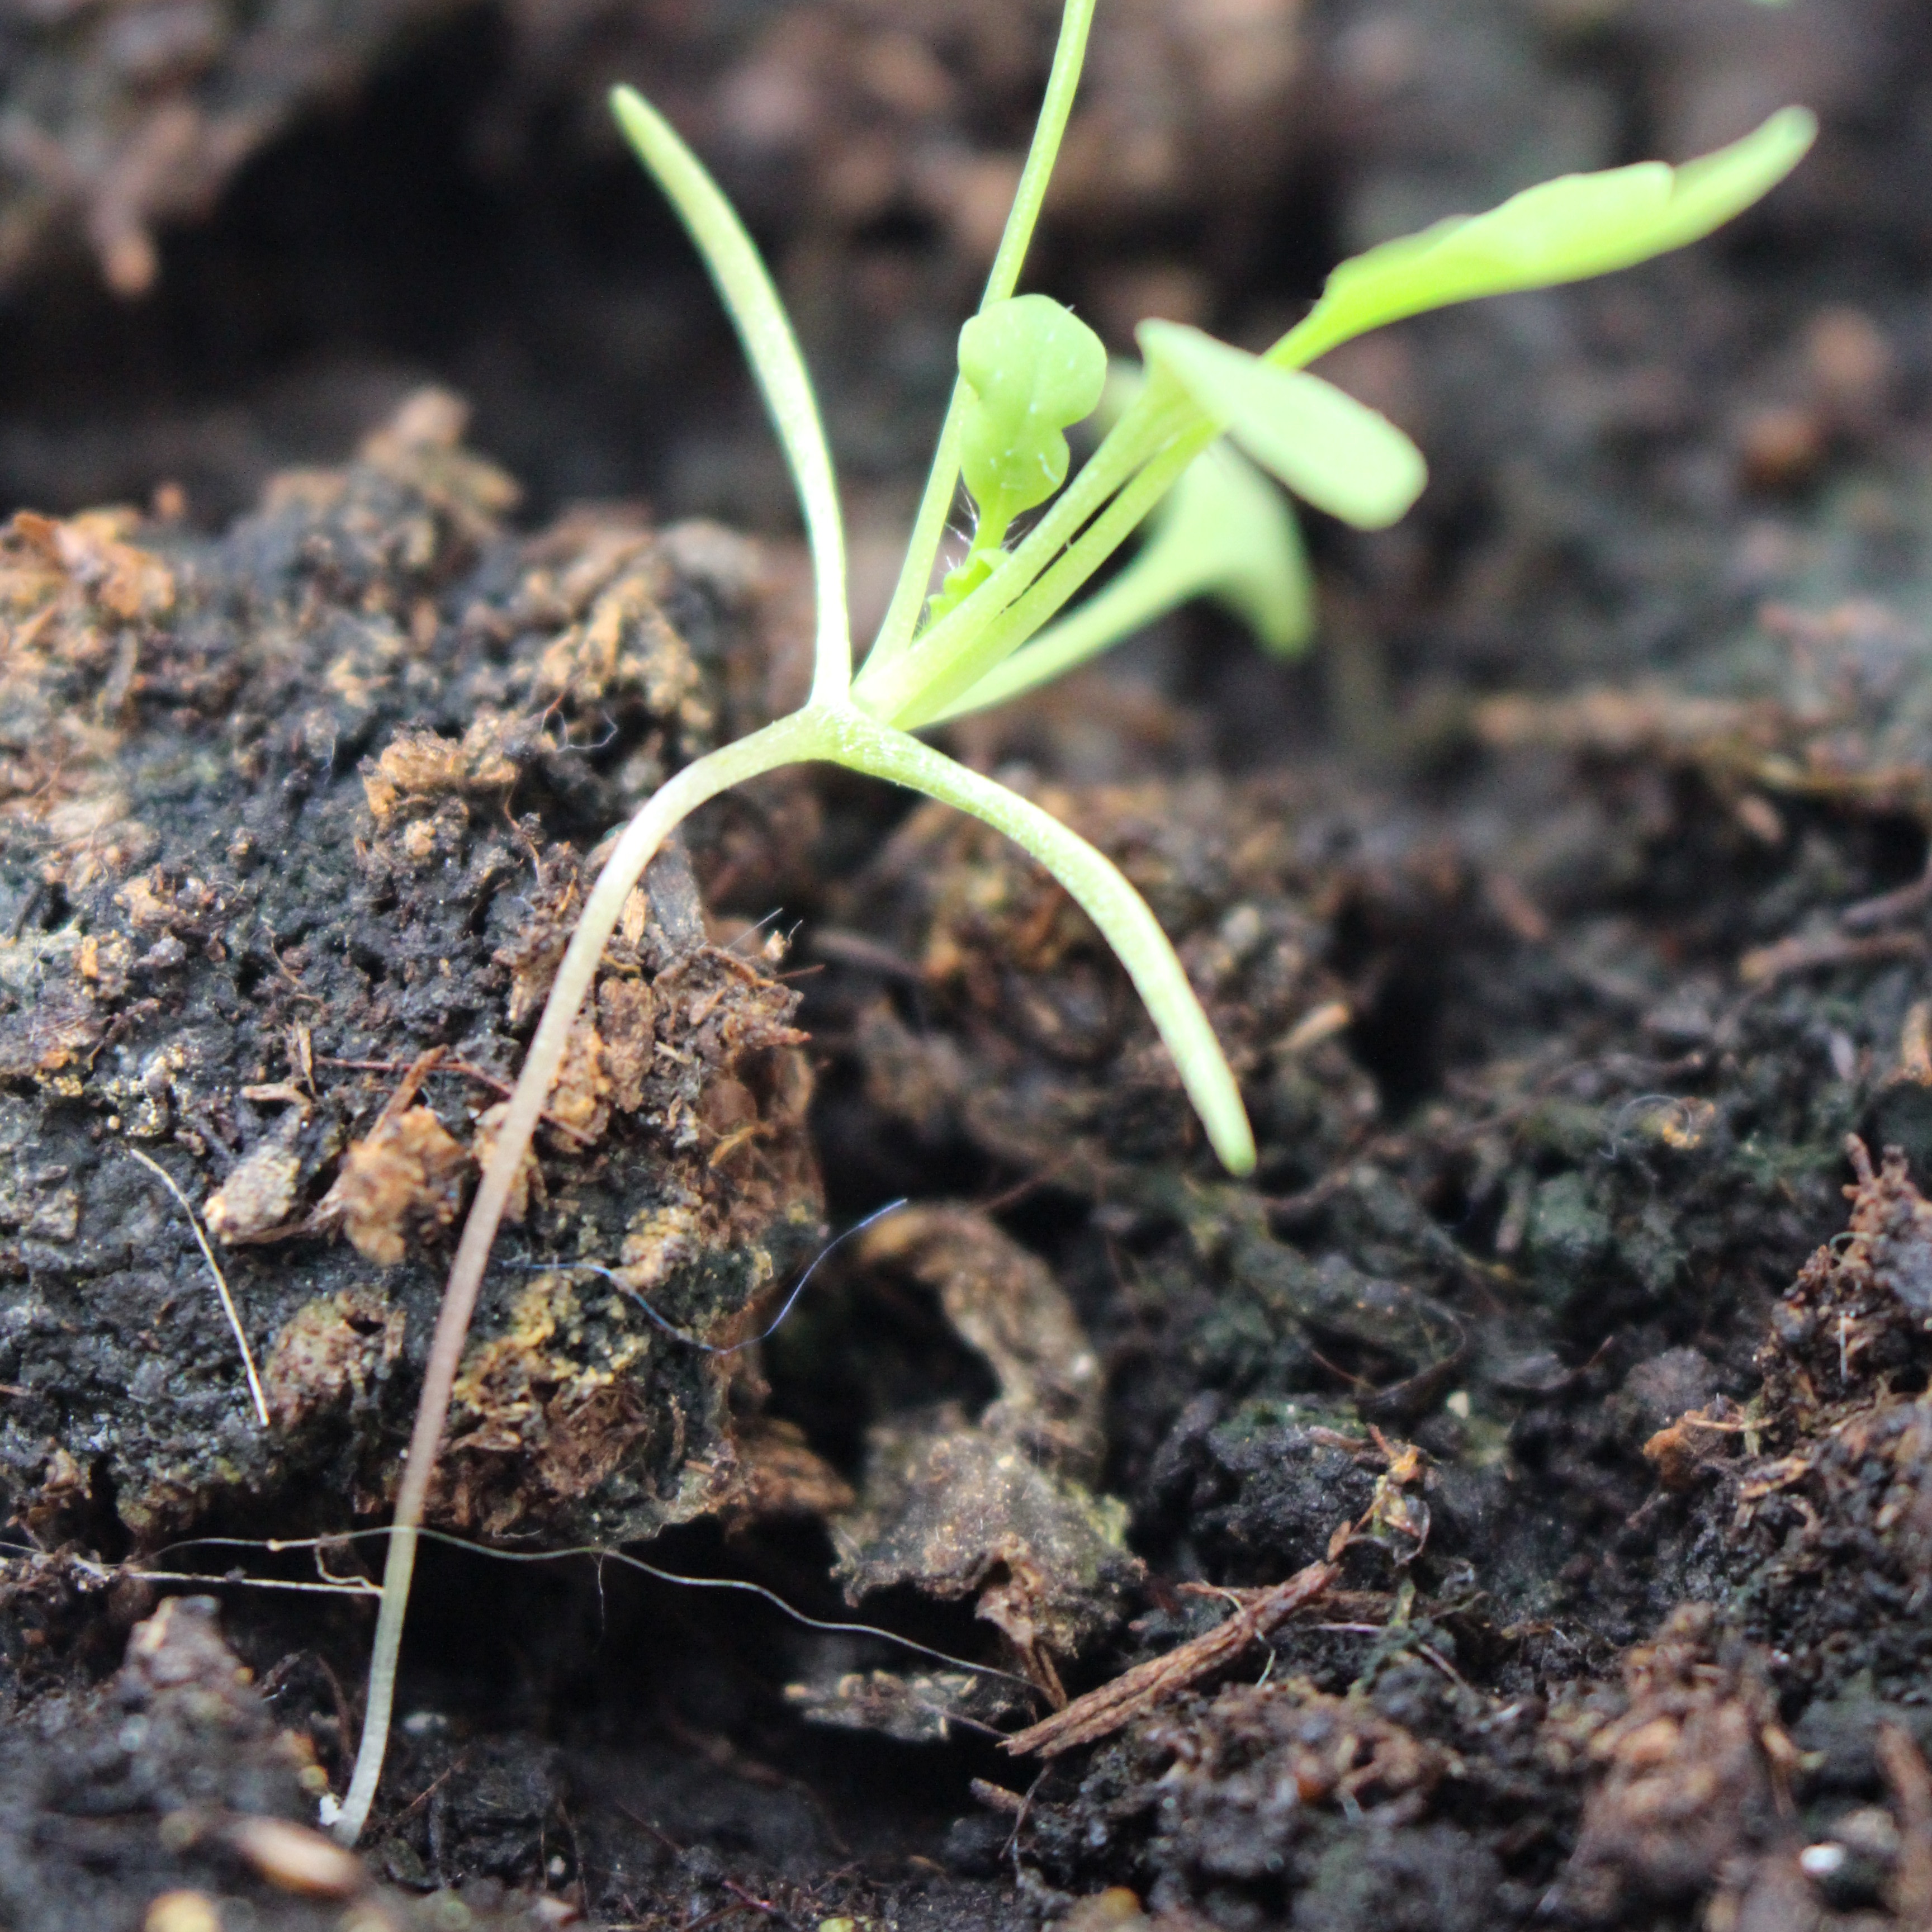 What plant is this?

Papaver rhoeas
